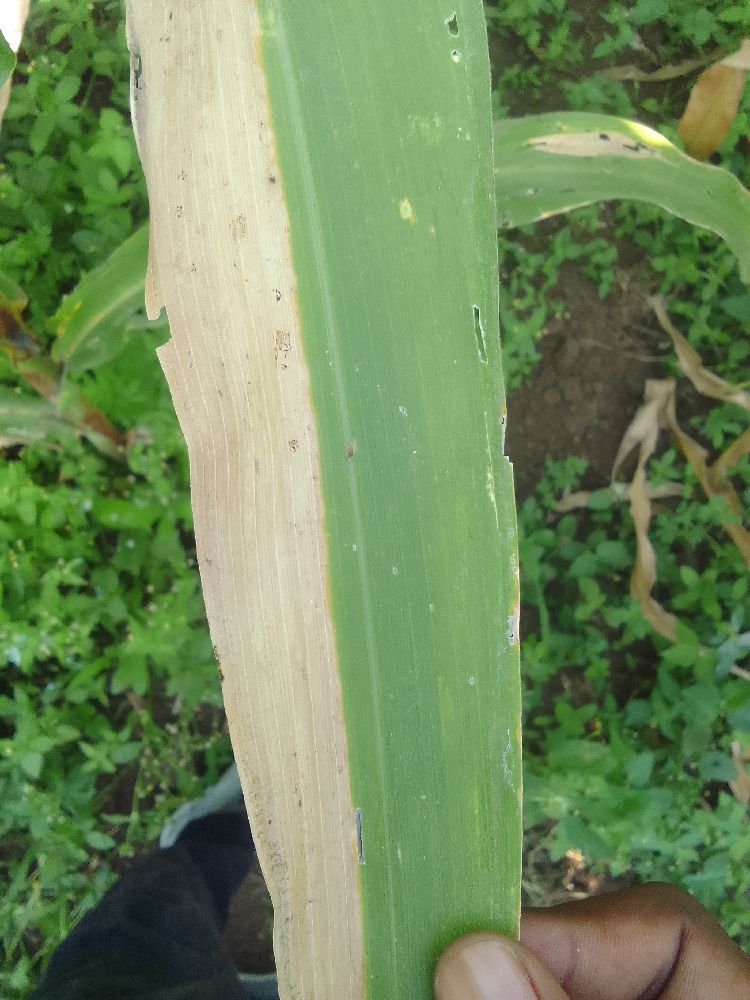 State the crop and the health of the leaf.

maize, maize lethal necrosis
